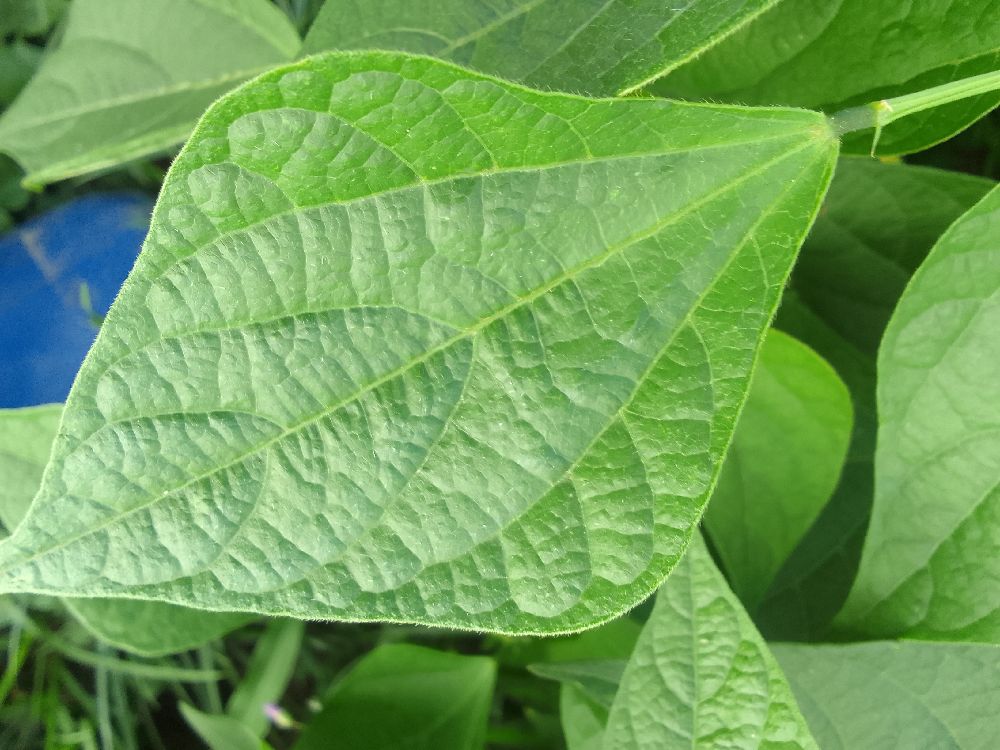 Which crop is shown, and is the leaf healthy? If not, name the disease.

common bean, healthy
